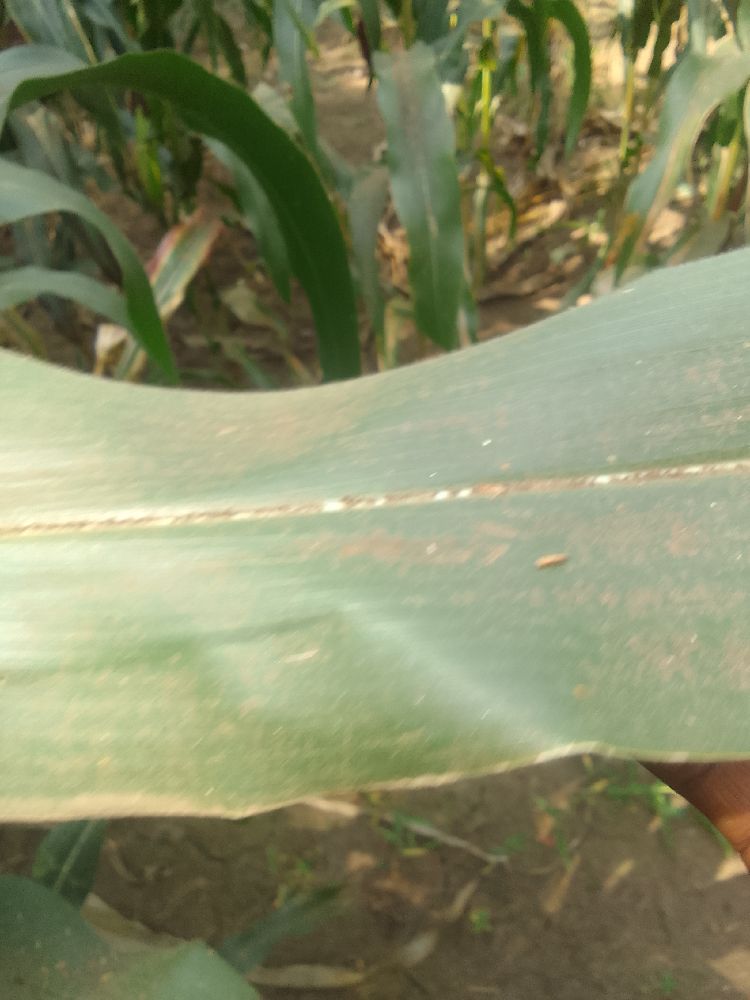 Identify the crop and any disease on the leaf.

maize, healthy
